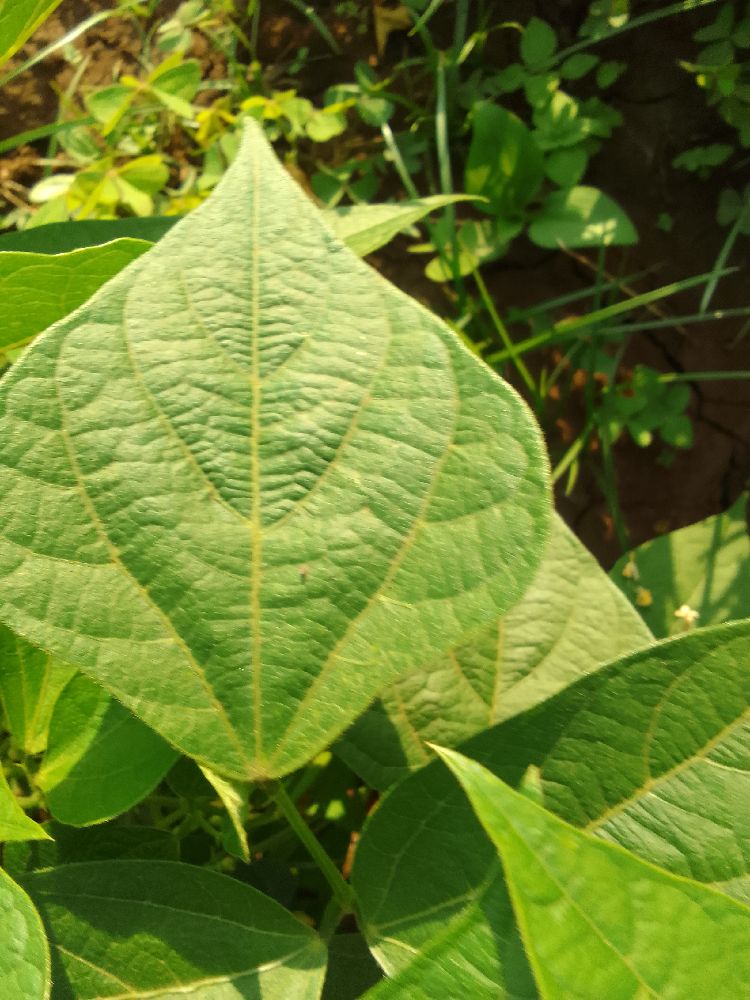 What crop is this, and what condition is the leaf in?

common bean, healthy
